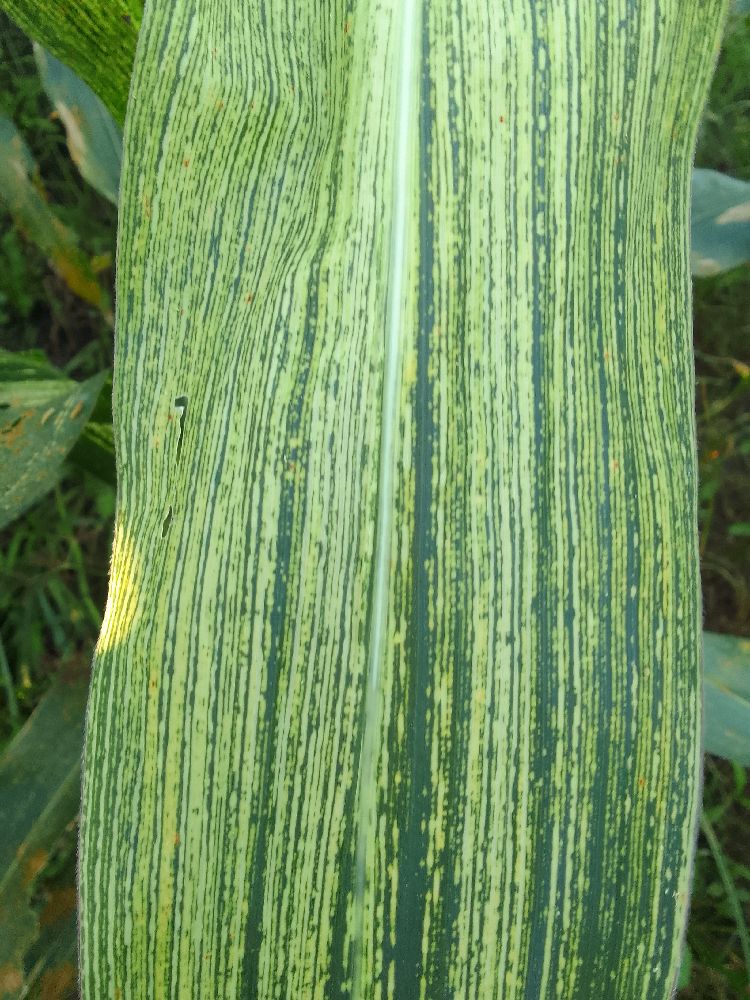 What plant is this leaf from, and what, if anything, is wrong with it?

maize, maize streak virus
